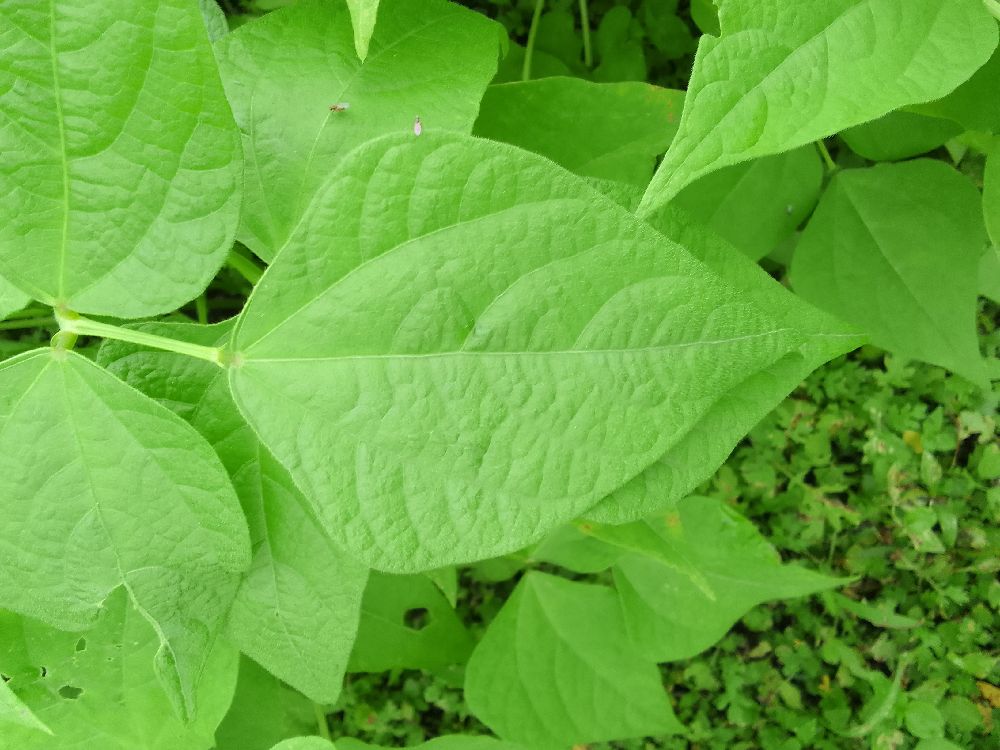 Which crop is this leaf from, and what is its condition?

common bean, healthy
